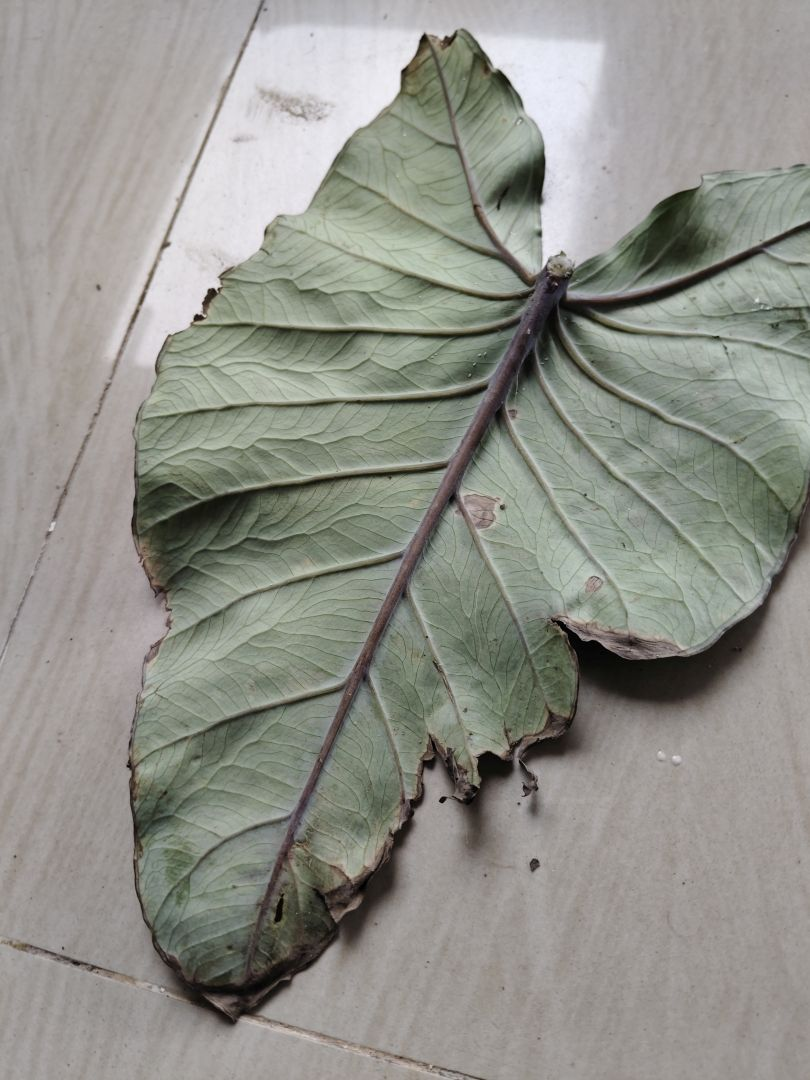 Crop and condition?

taro, leaf blight
